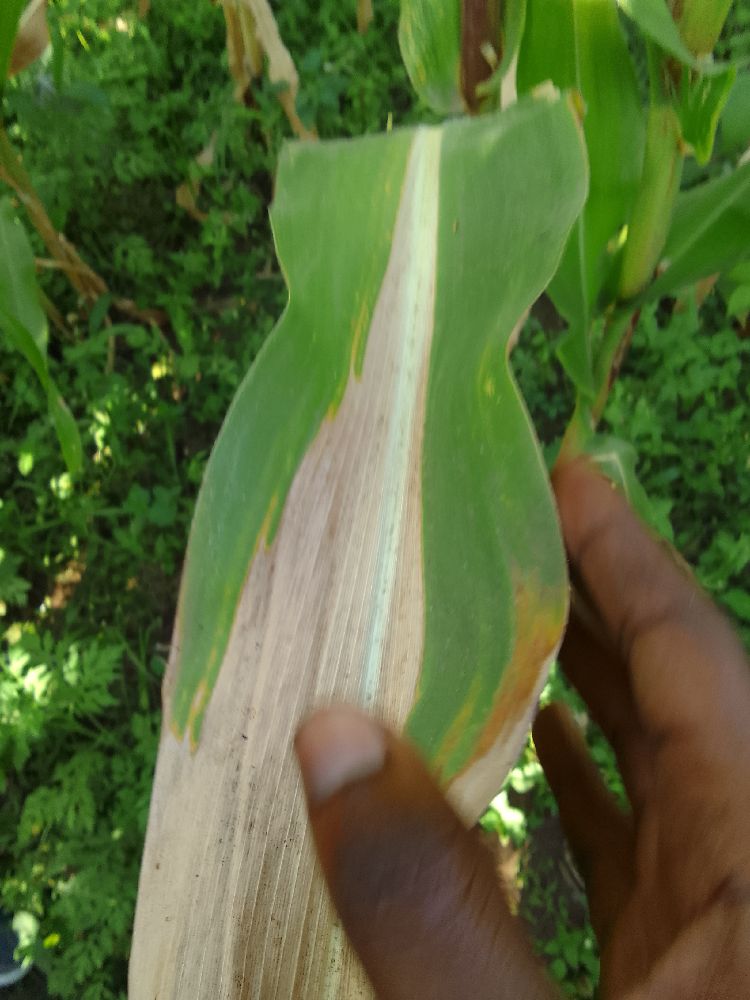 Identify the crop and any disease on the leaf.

maize, maize lethal necrosis
